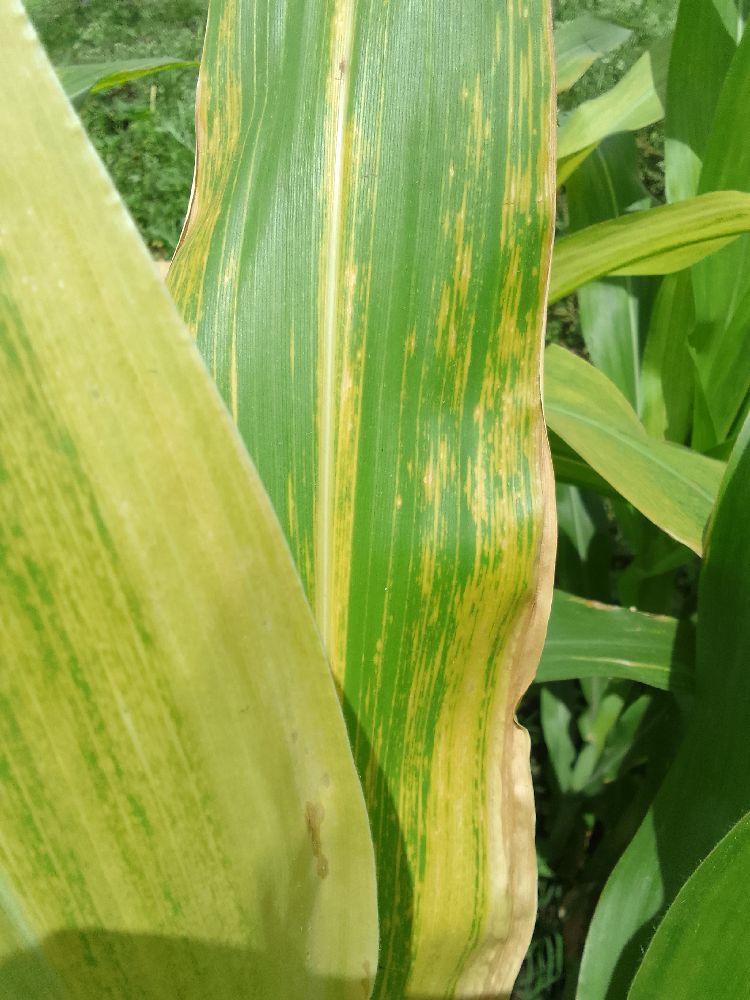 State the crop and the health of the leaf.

maize, maize lethal necrosis
